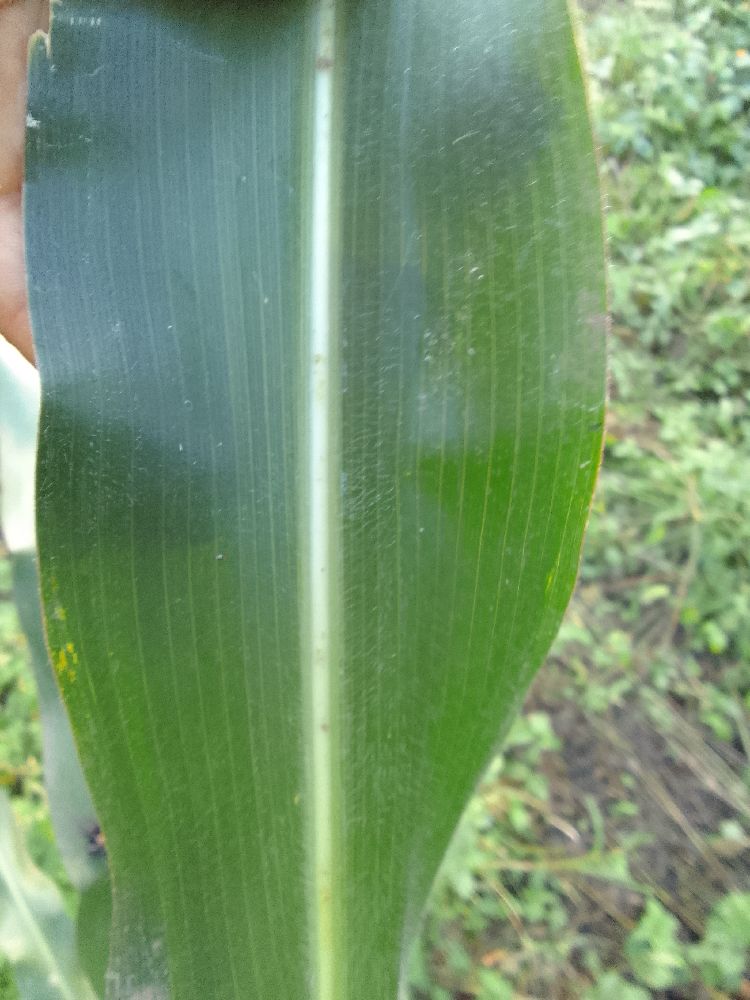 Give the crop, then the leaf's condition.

maize, healthy
